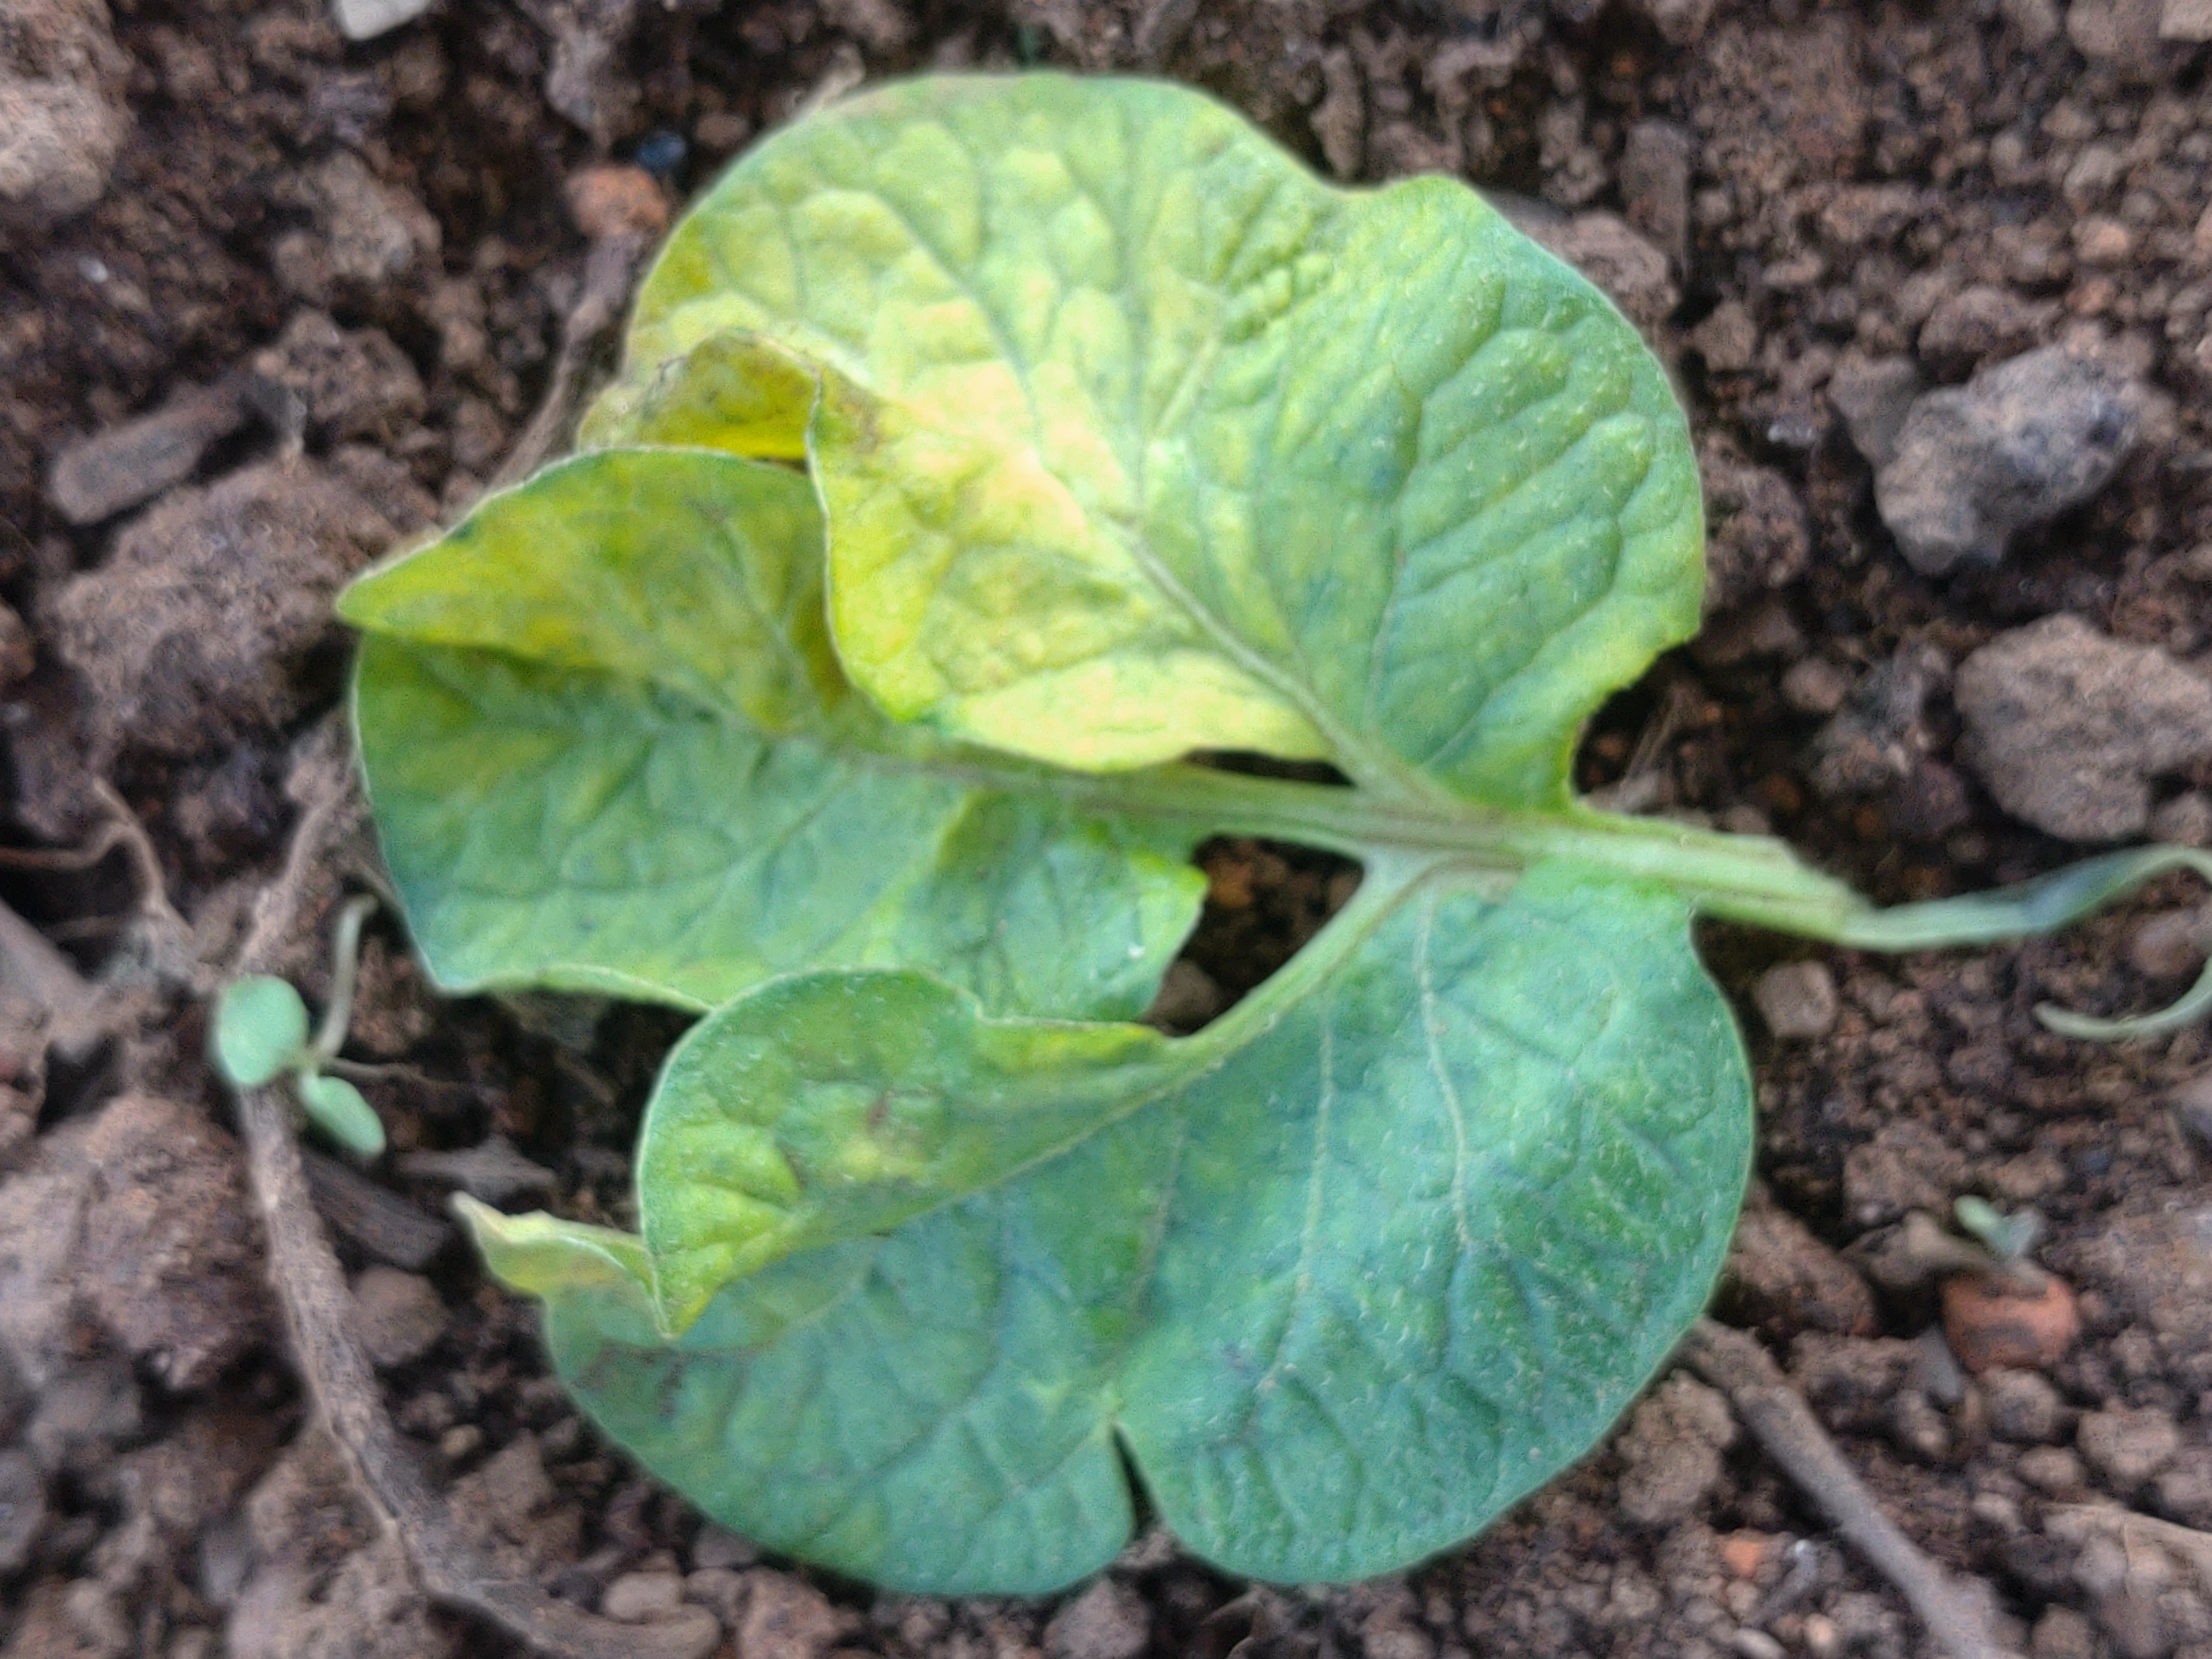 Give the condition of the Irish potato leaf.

late blight
